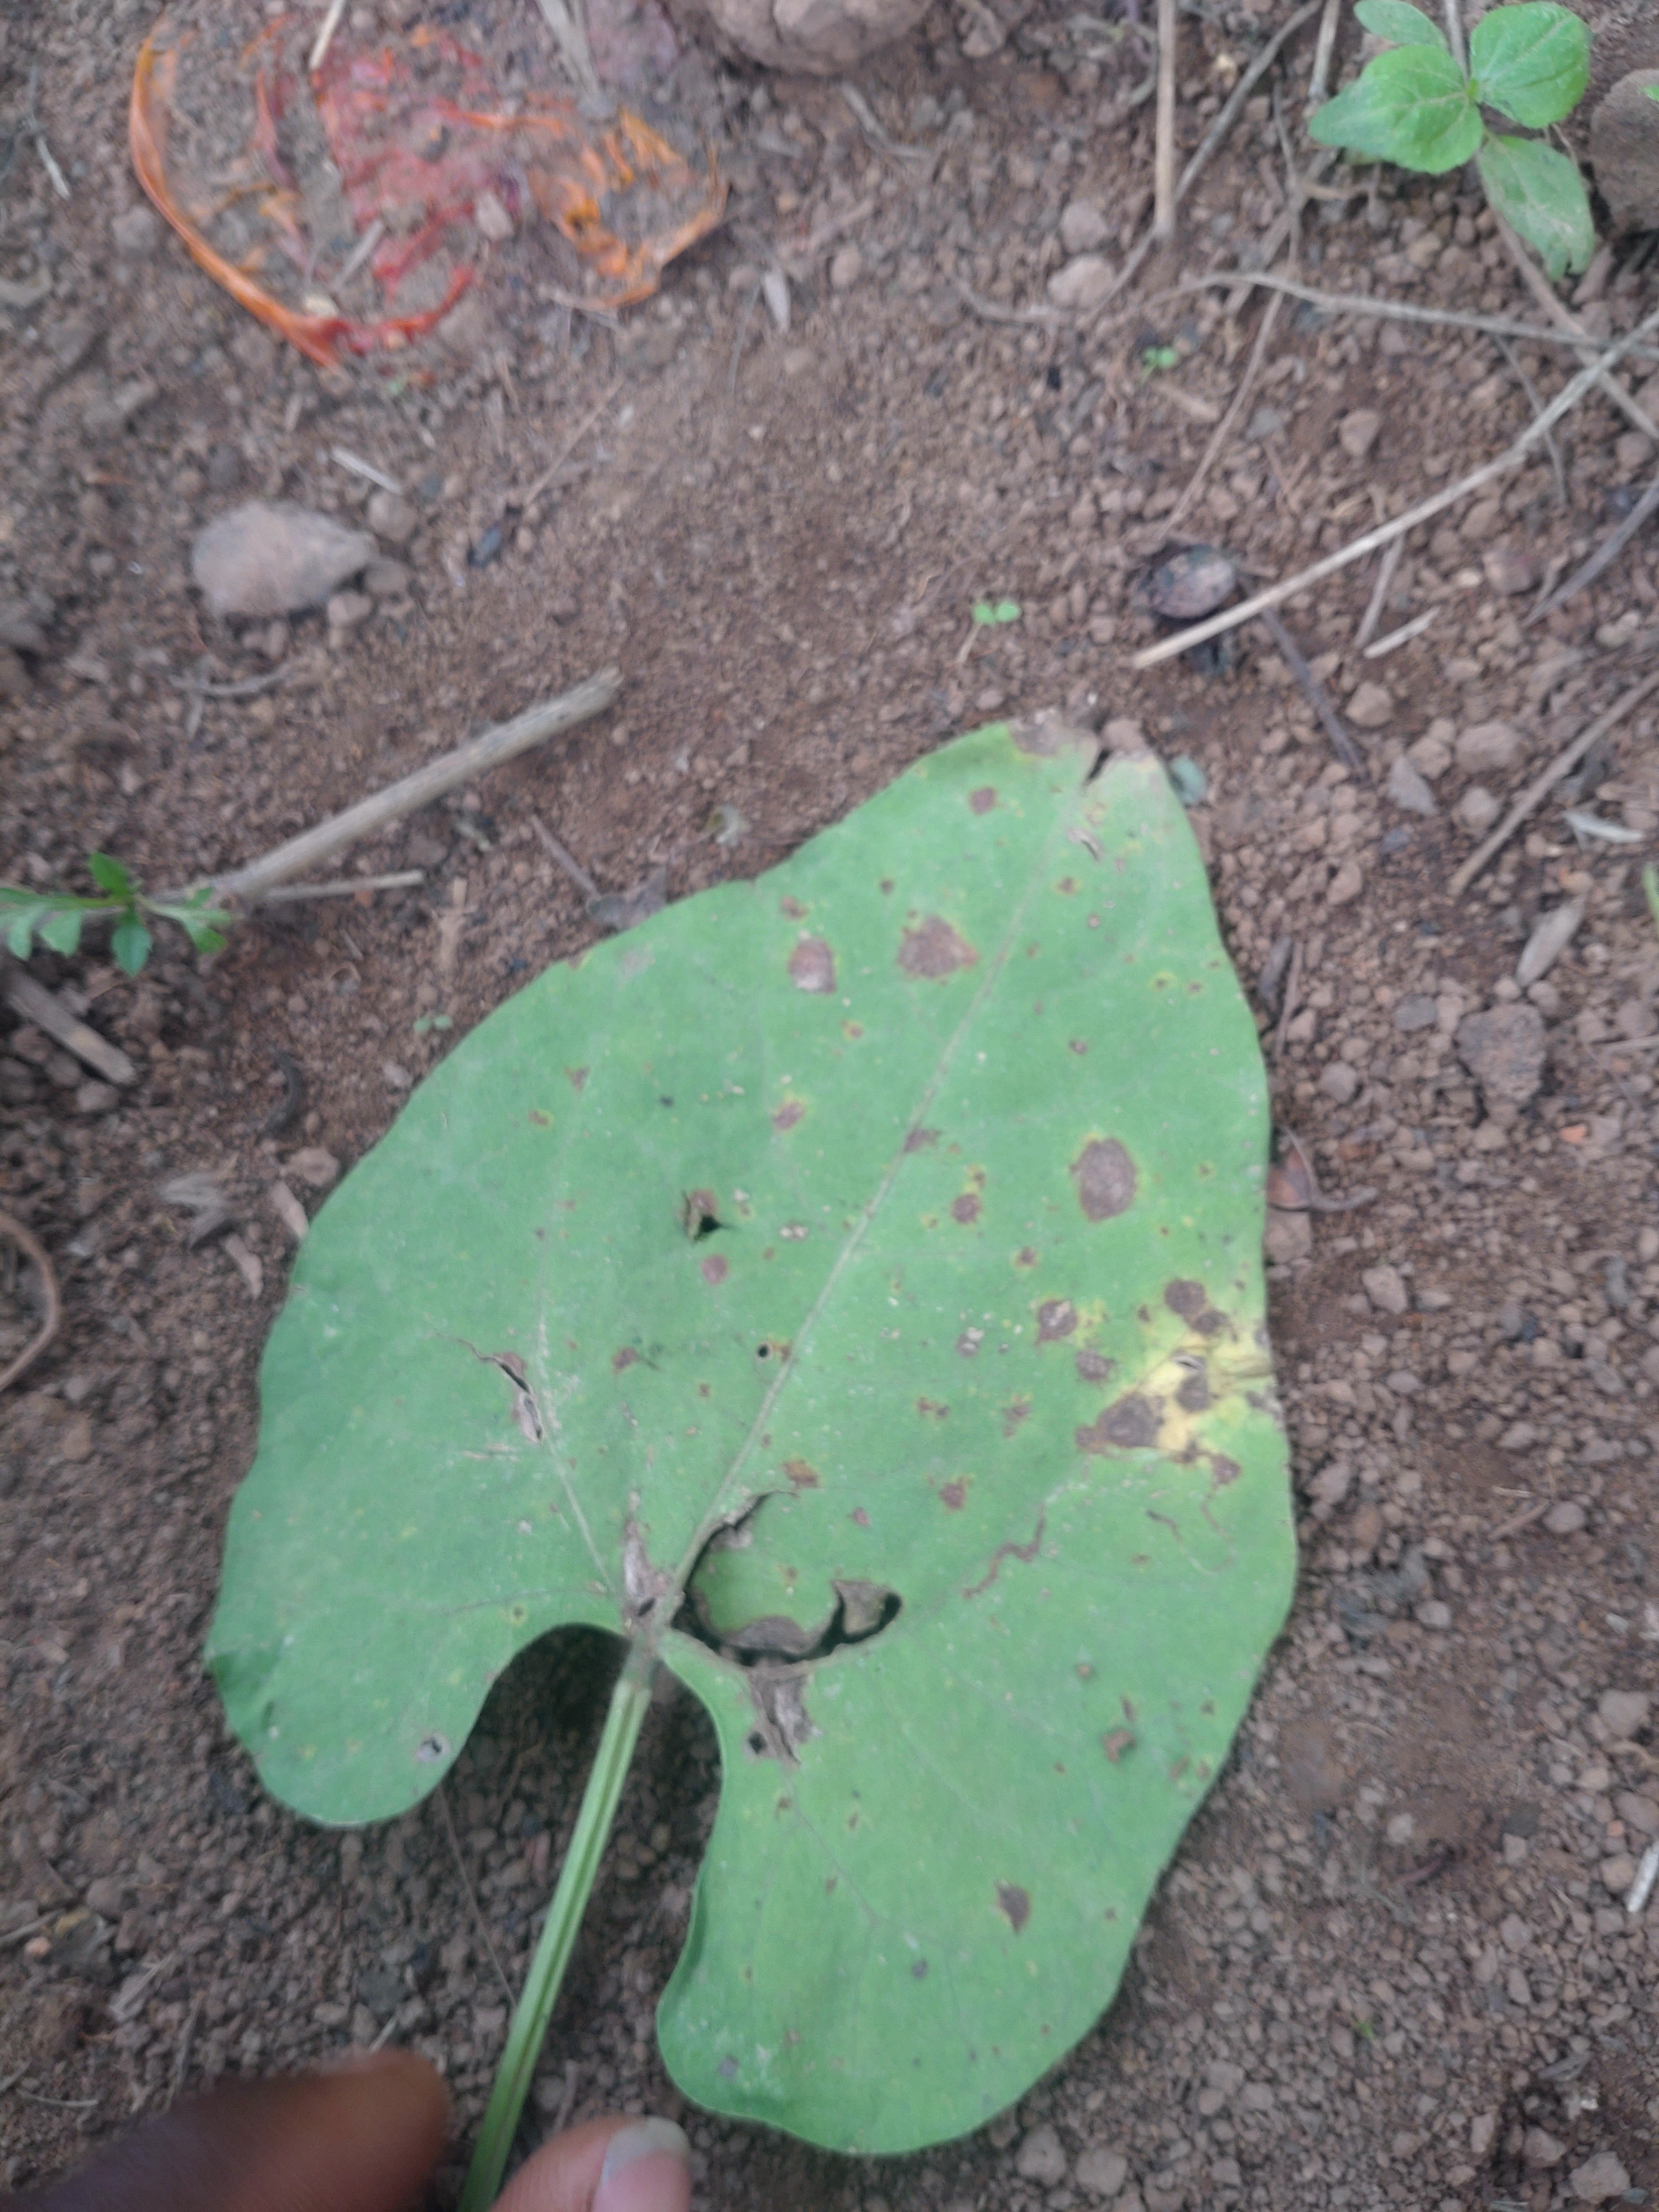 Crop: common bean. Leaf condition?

rust
